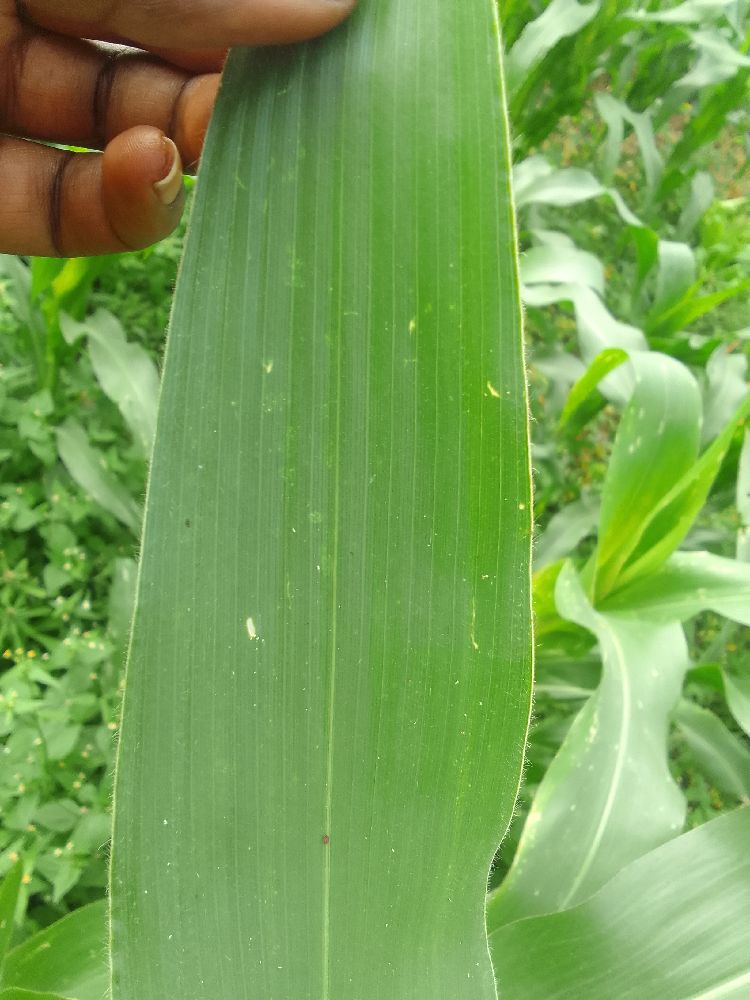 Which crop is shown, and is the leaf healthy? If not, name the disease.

maize, healthy
